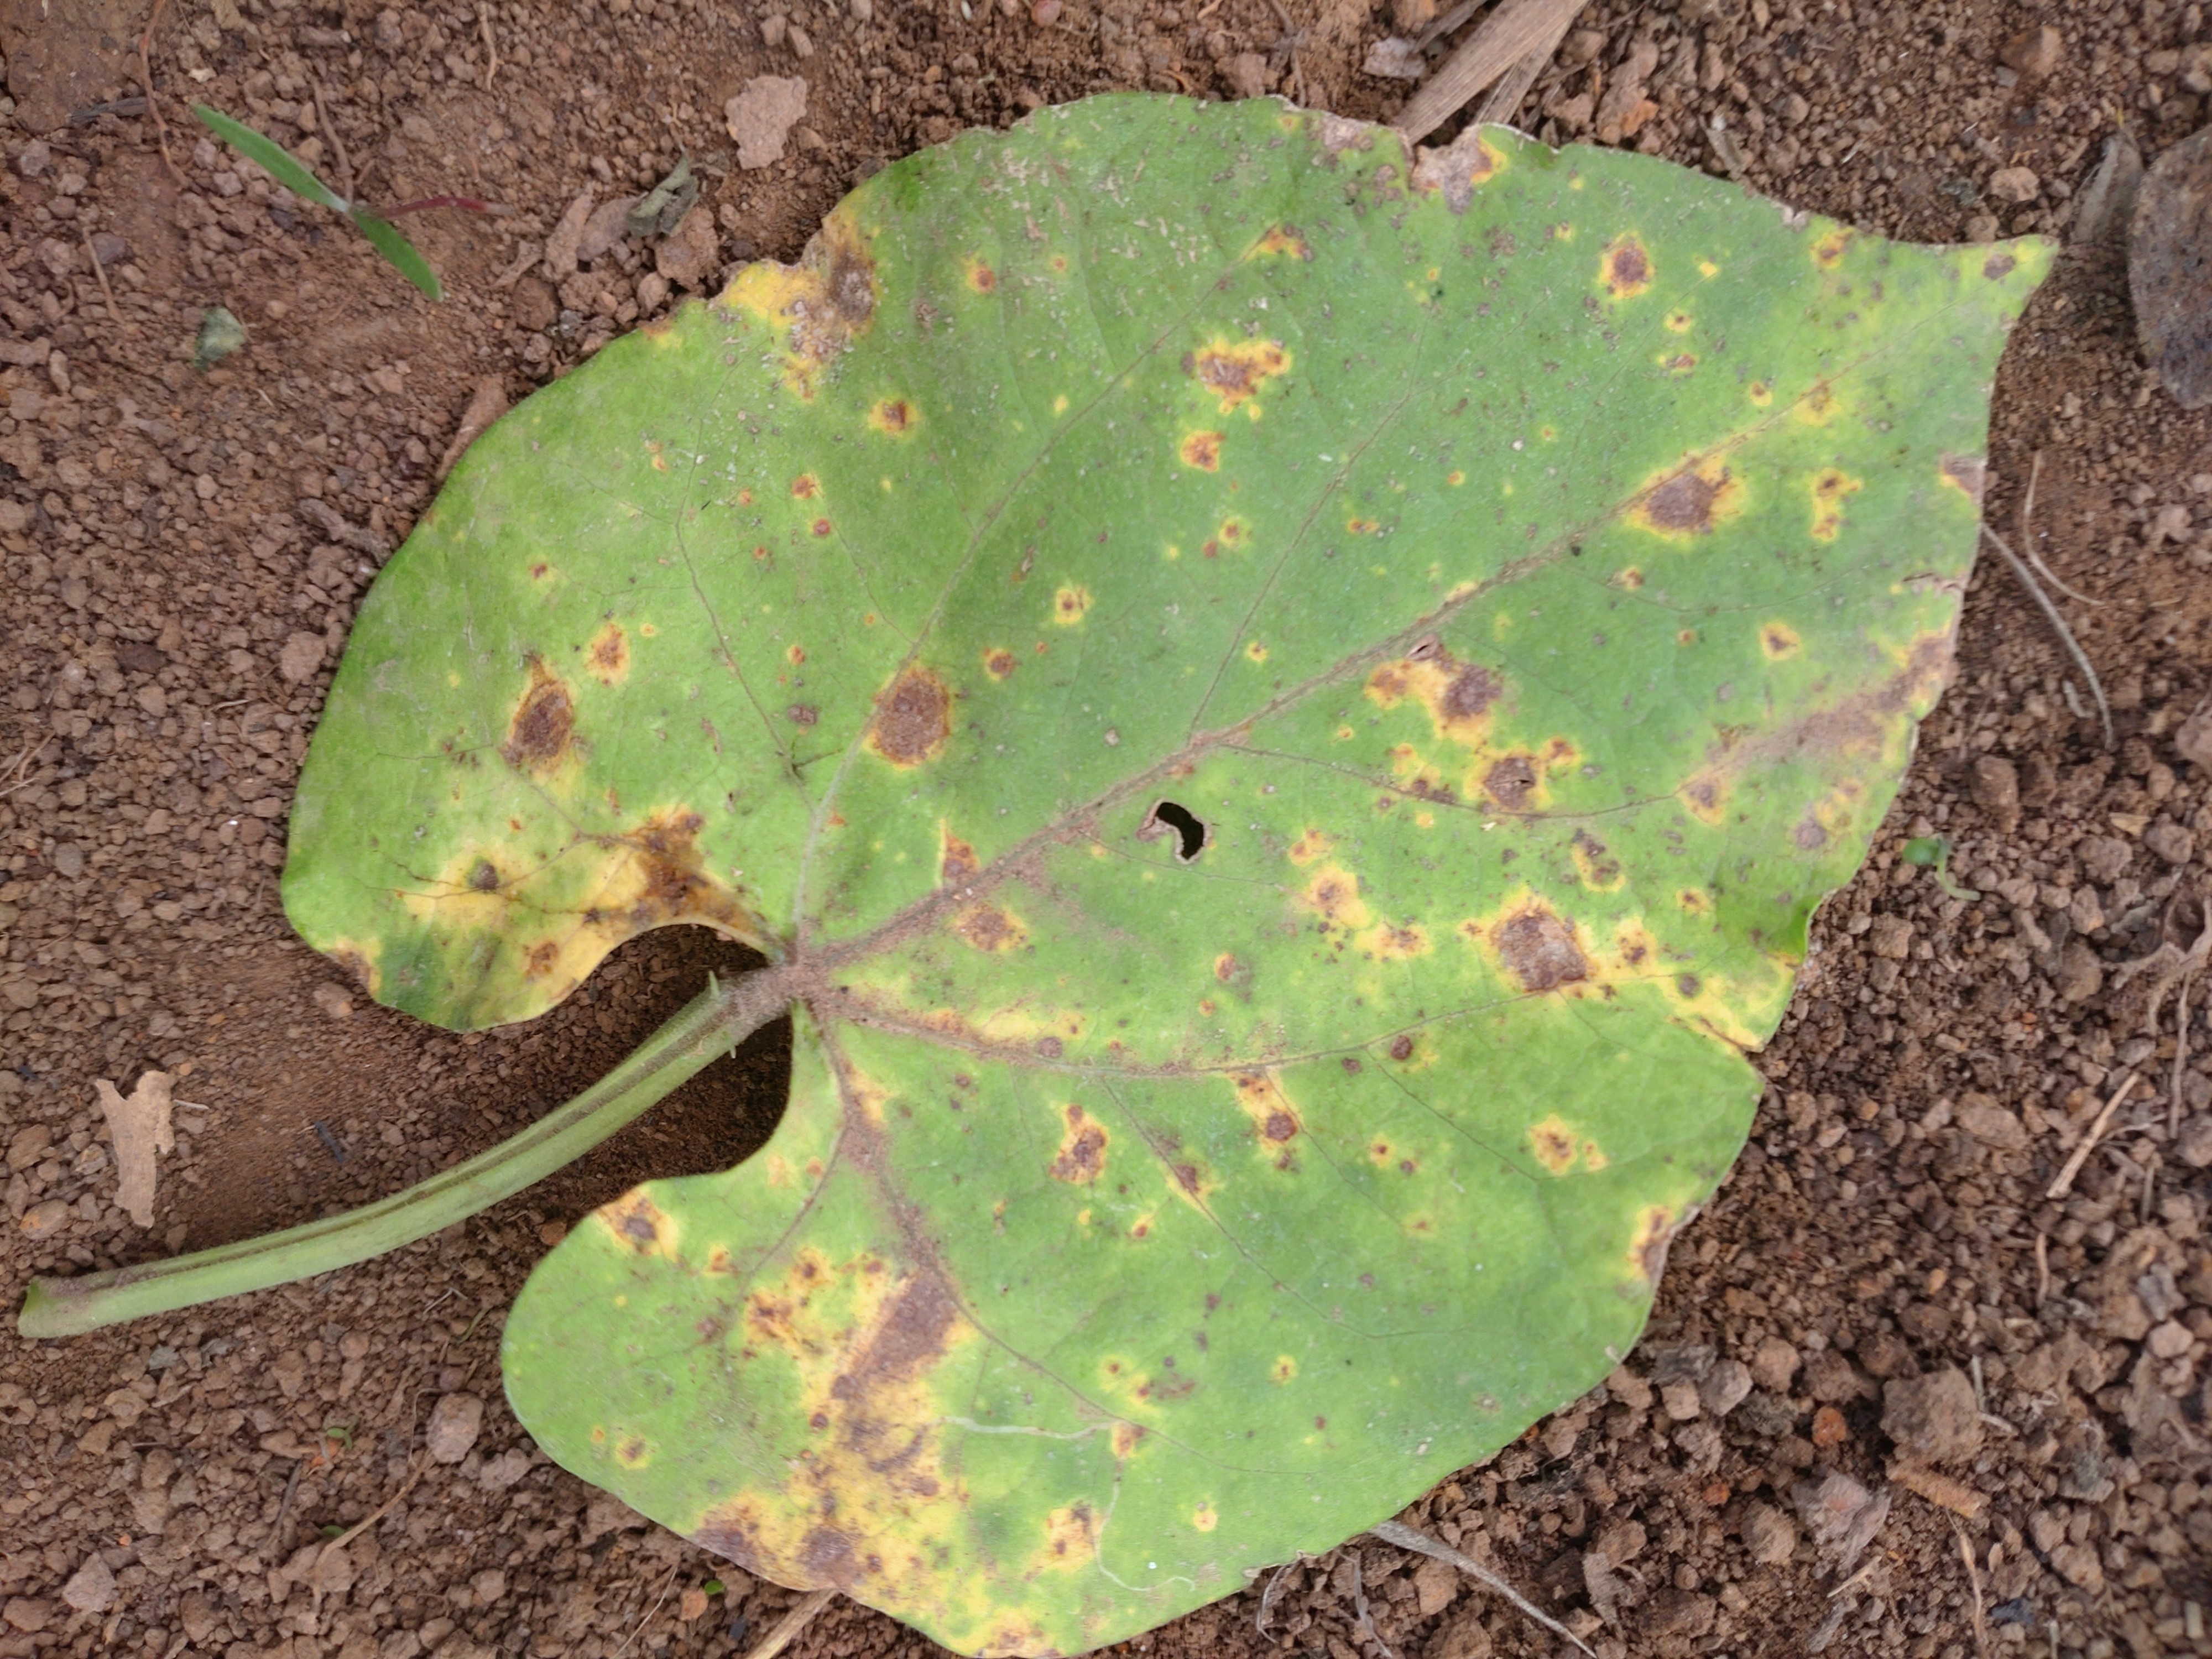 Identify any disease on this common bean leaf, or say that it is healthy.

rust
